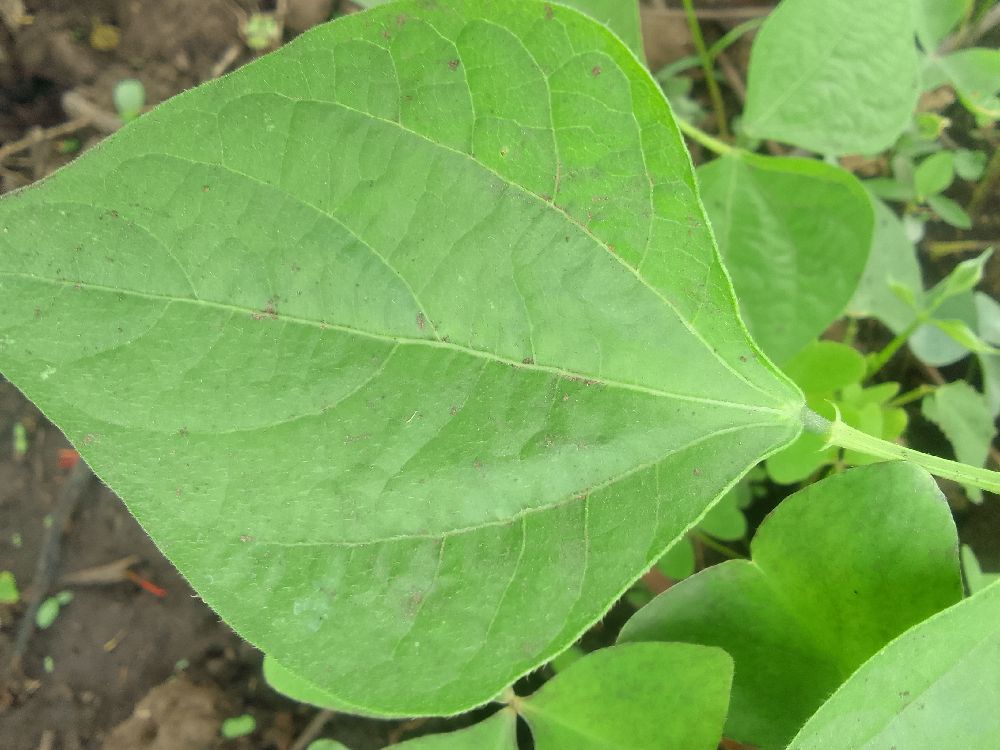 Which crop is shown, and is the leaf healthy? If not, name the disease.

common bean, healthy
